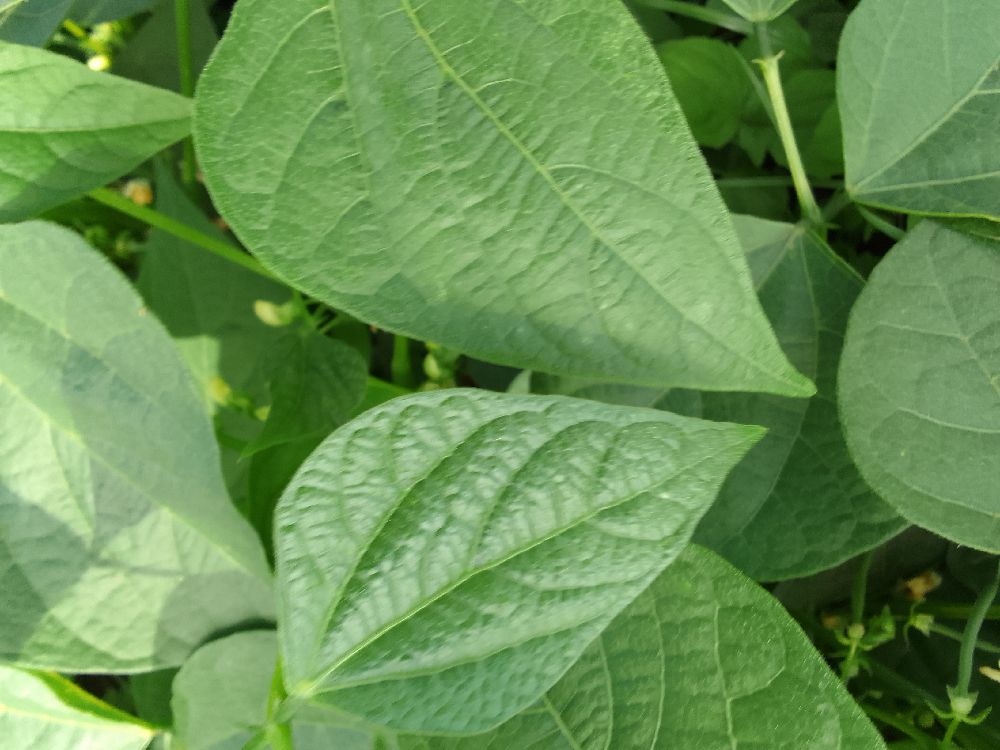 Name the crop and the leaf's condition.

common bean, healthy
